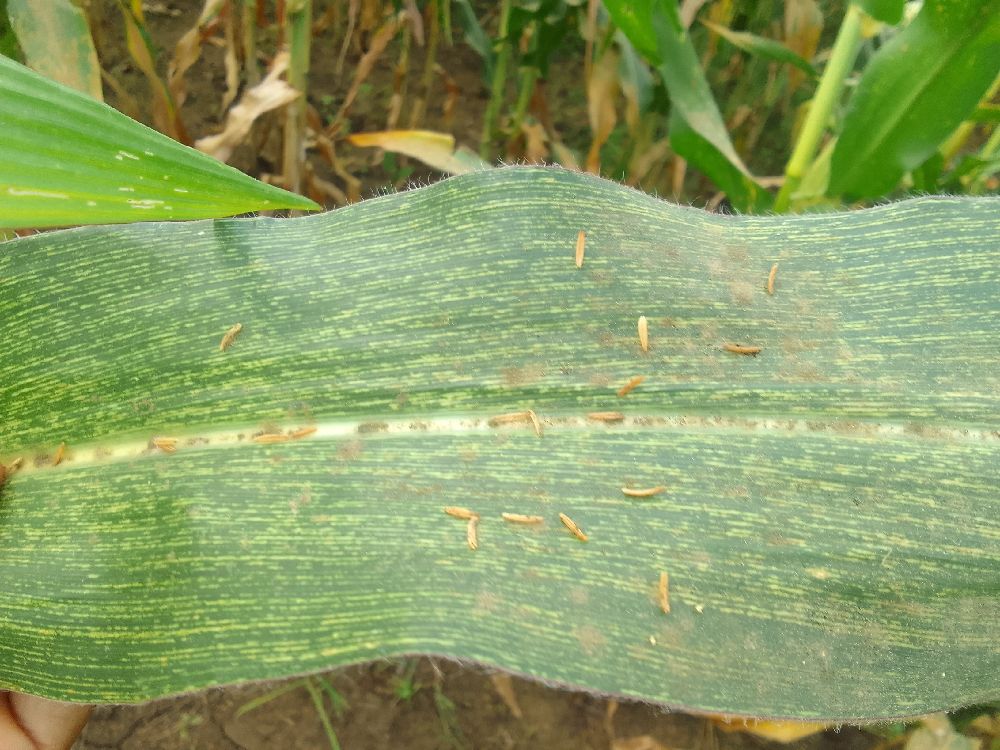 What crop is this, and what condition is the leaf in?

maize, maize streak virus
